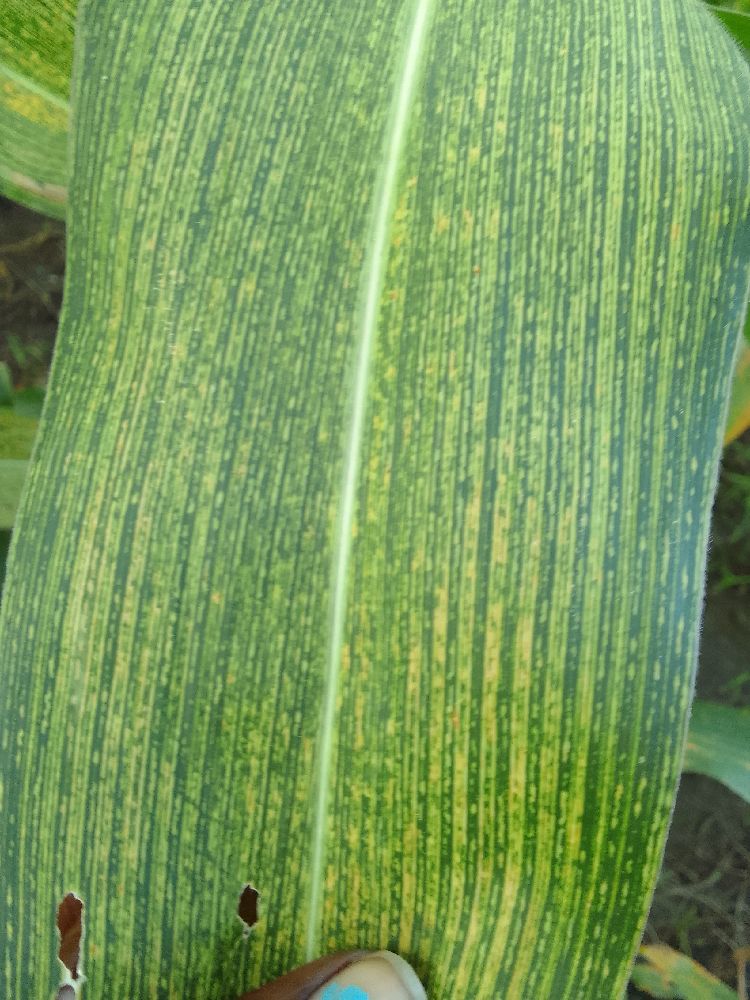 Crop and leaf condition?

maize, maize streak virus
